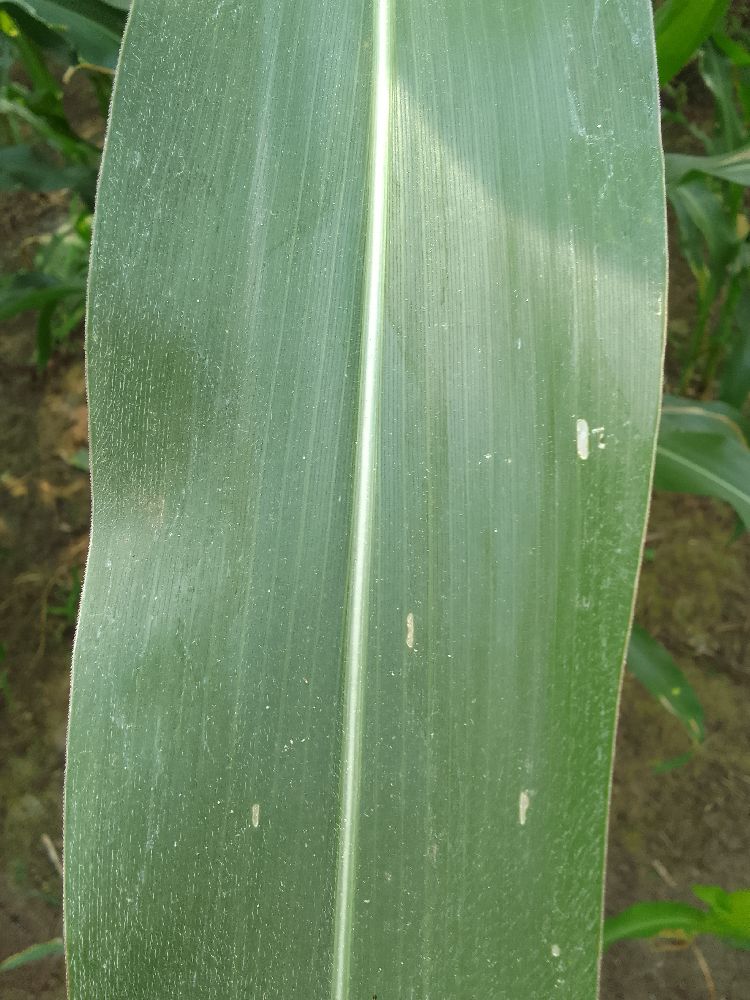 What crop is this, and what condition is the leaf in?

maize, healthy
